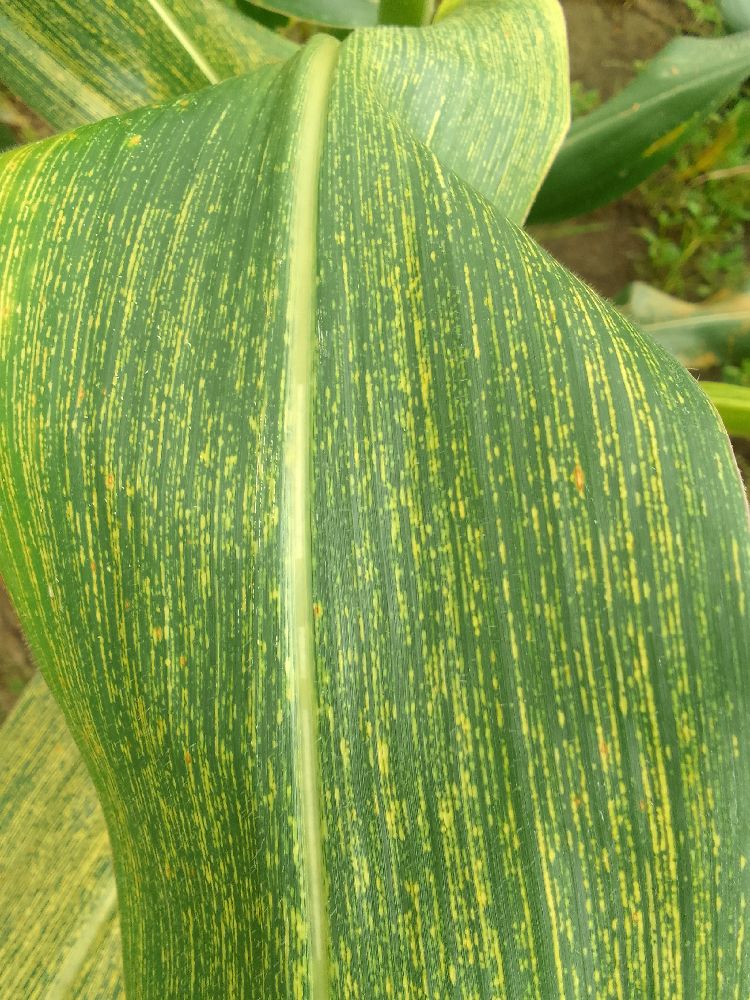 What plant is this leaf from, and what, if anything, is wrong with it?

maize, maize streak virus
